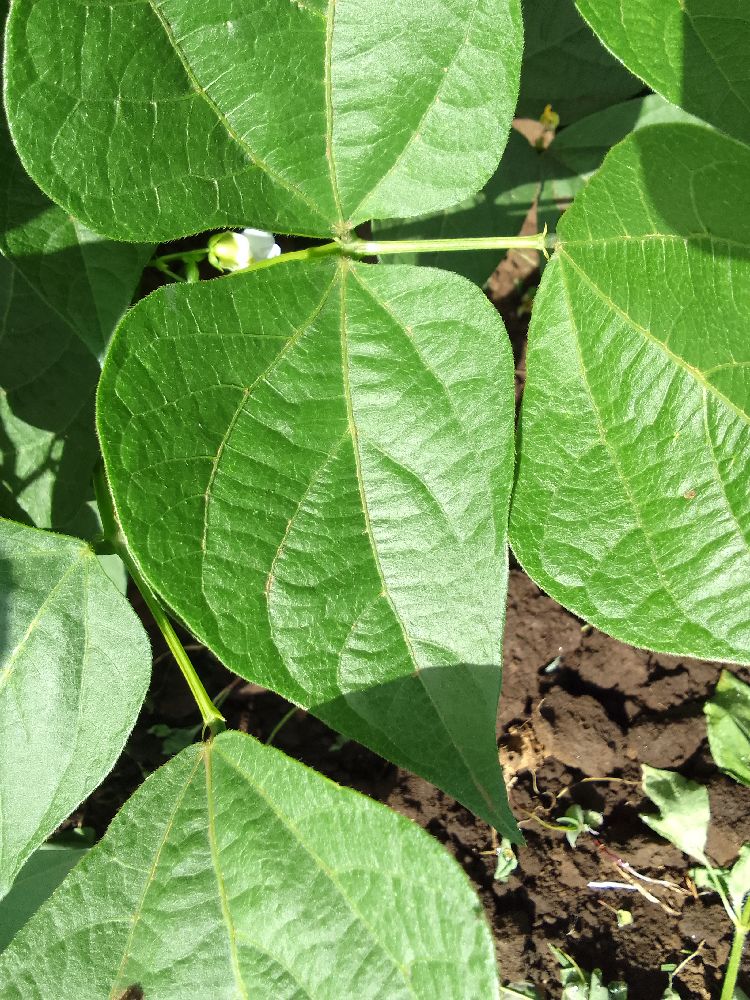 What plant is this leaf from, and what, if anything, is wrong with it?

common bean, healthy
